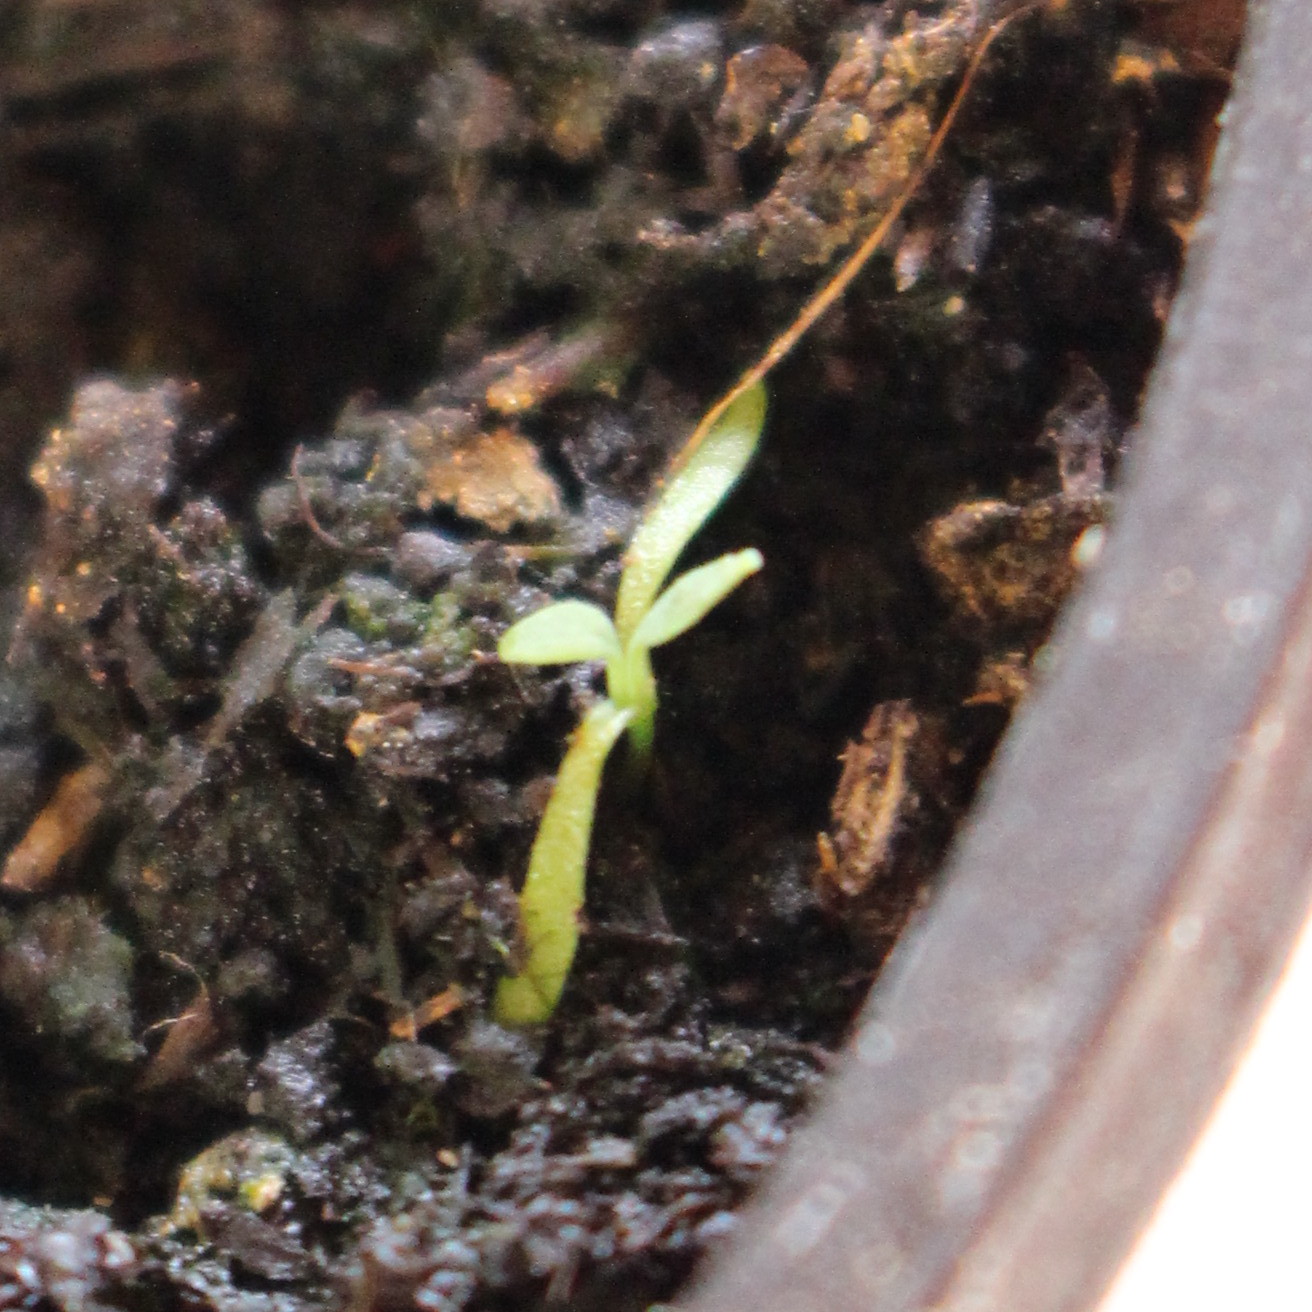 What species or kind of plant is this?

Papaver rhoeas
